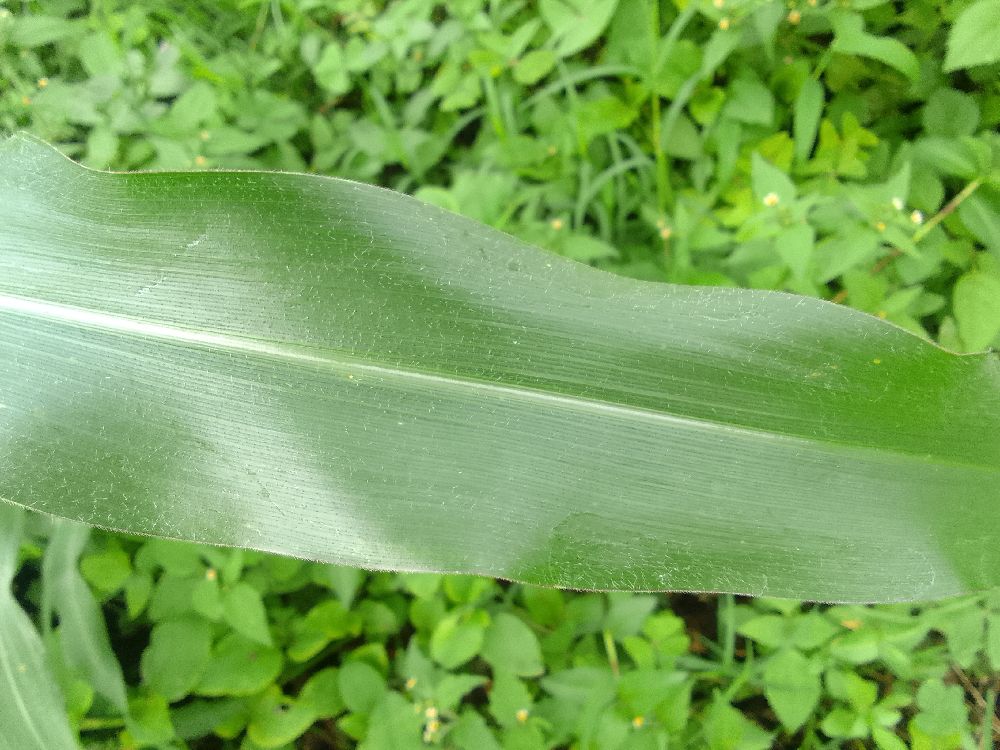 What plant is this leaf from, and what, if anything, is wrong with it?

maize, healthy
